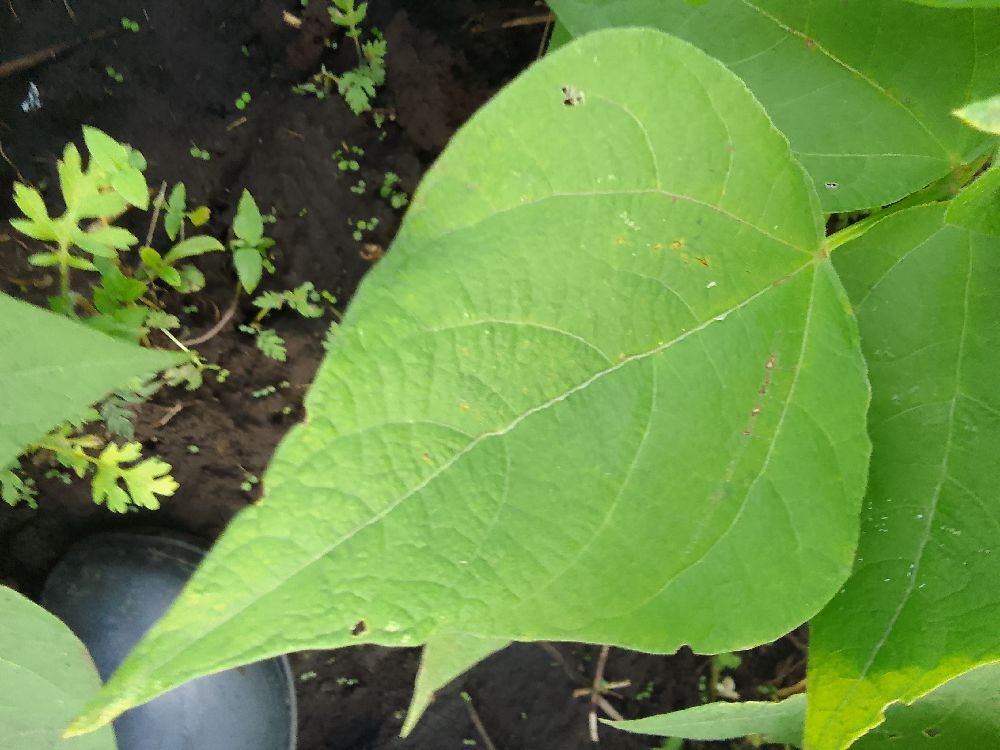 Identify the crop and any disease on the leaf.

common bean, healthy
